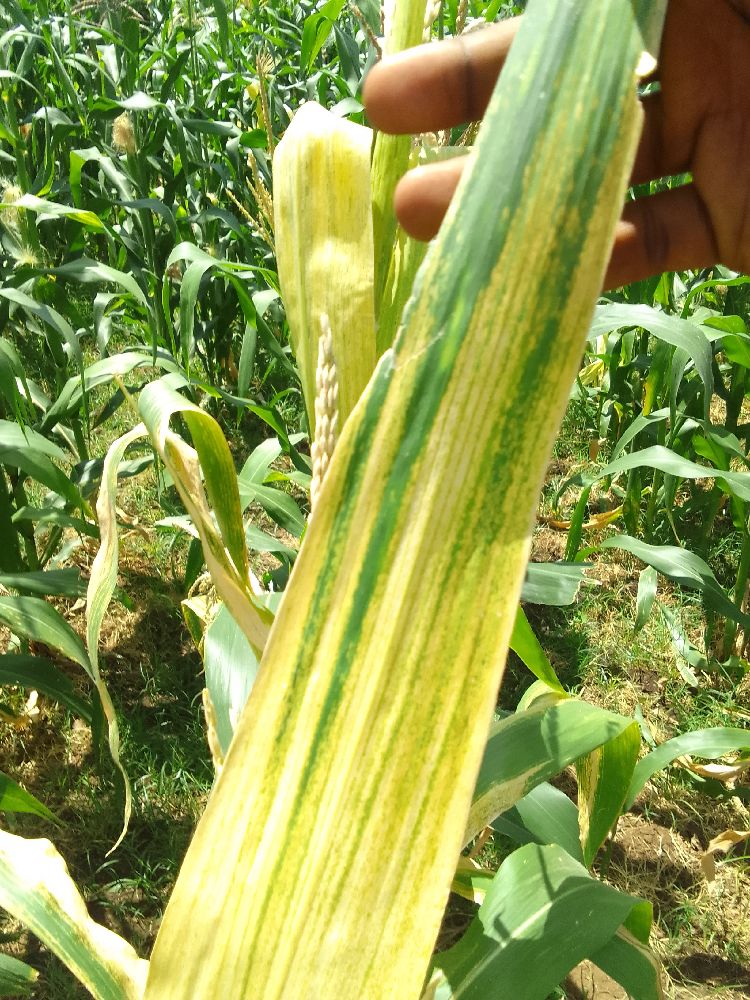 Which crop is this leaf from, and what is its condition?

maize, maize lethal necrosis
